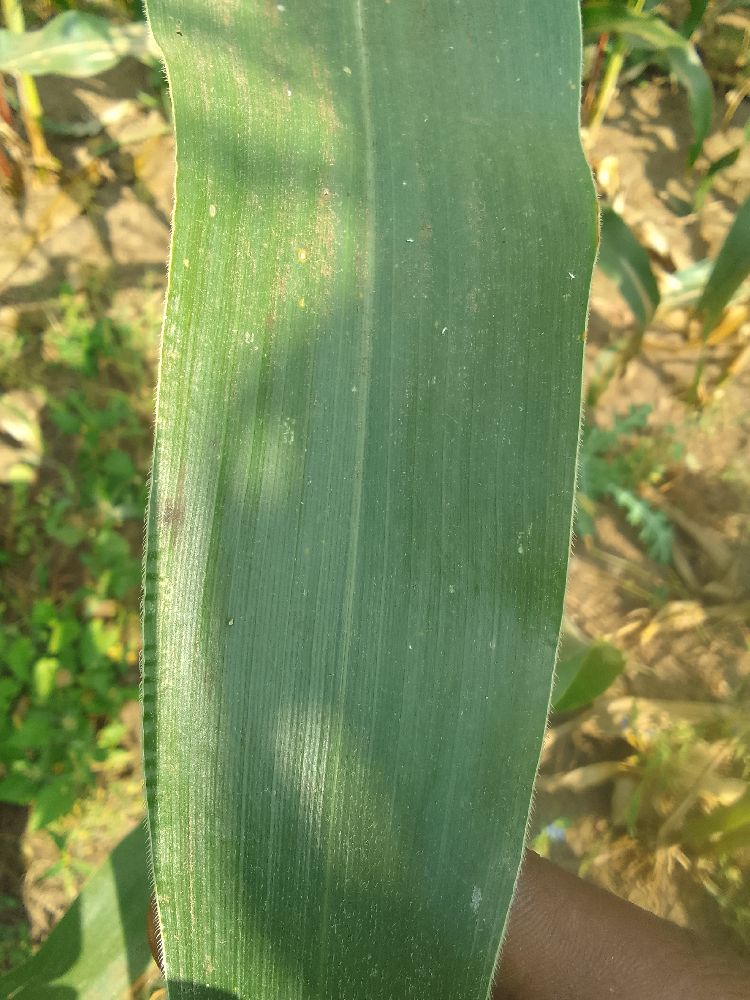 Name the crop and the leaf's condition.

maize, healthy
